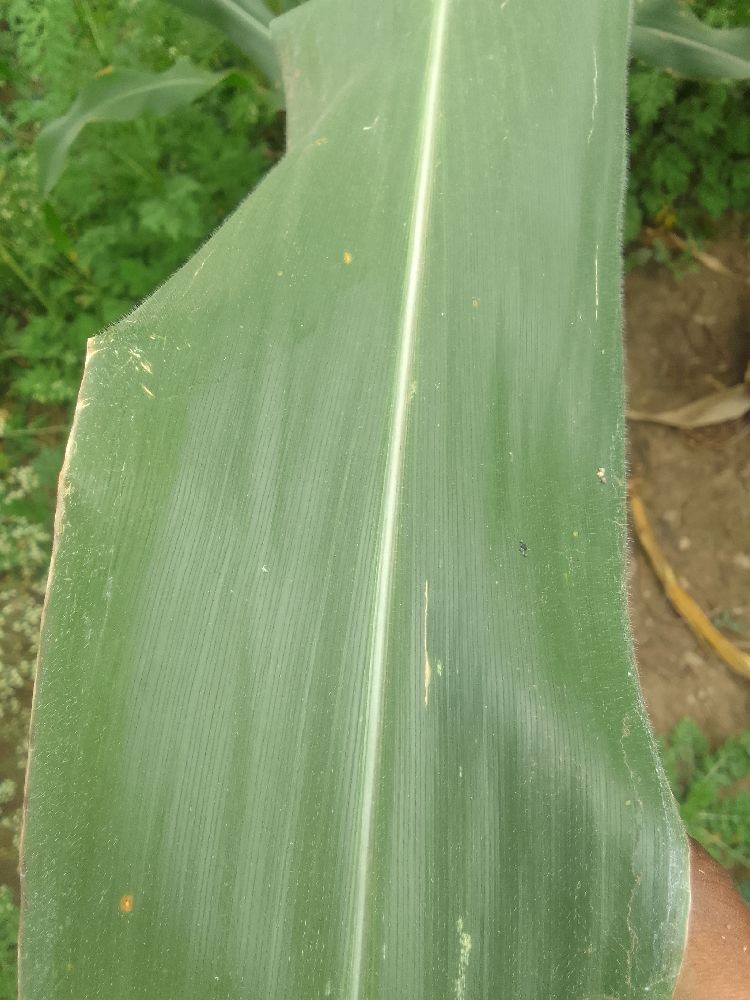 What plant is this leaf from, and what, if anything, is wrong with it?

maize, healthy
